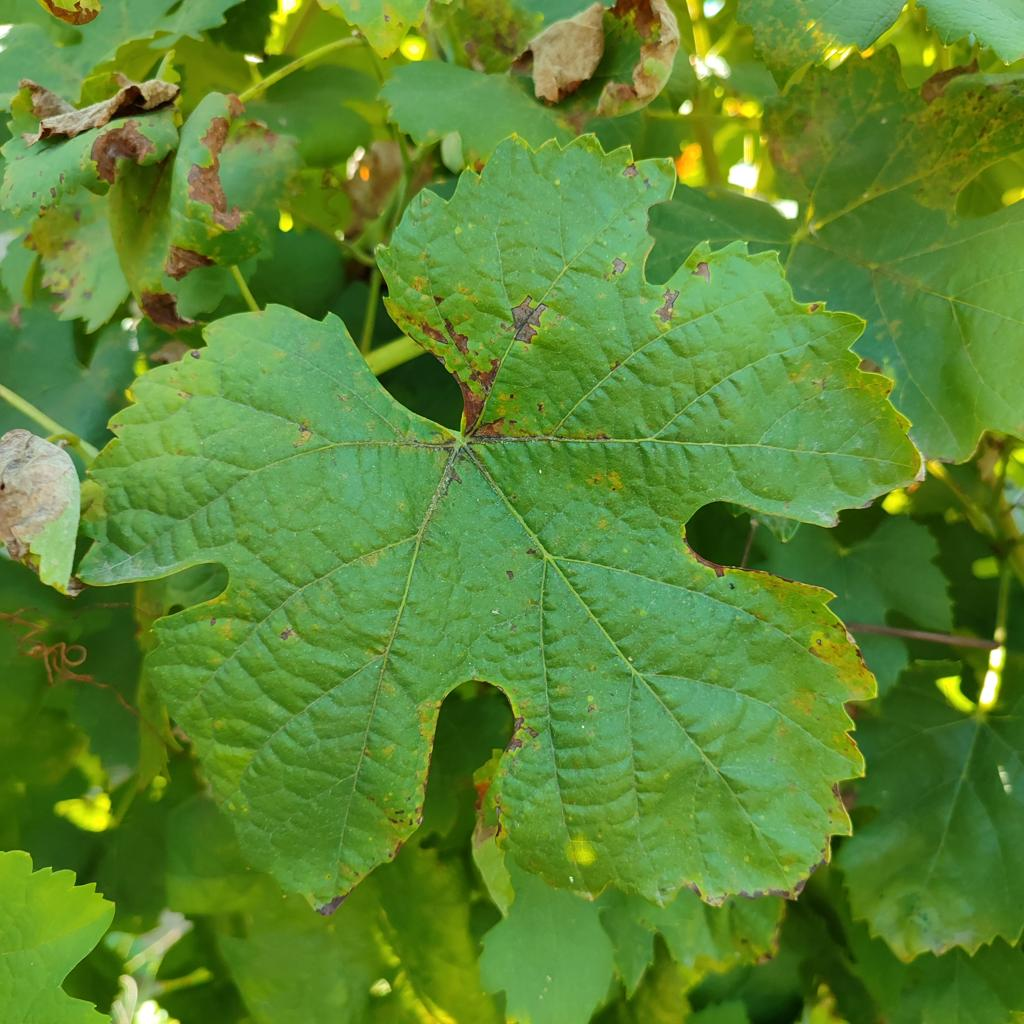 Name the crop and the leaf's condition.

grapevine, downy mildew
